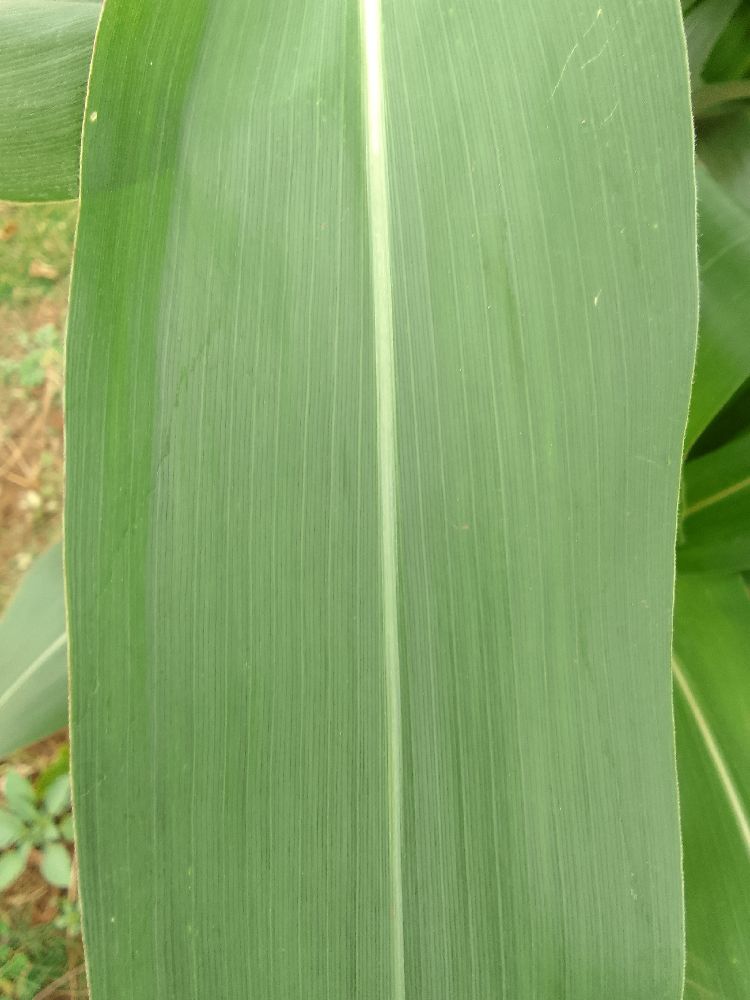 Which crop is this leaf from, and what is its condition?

maize, healthy
